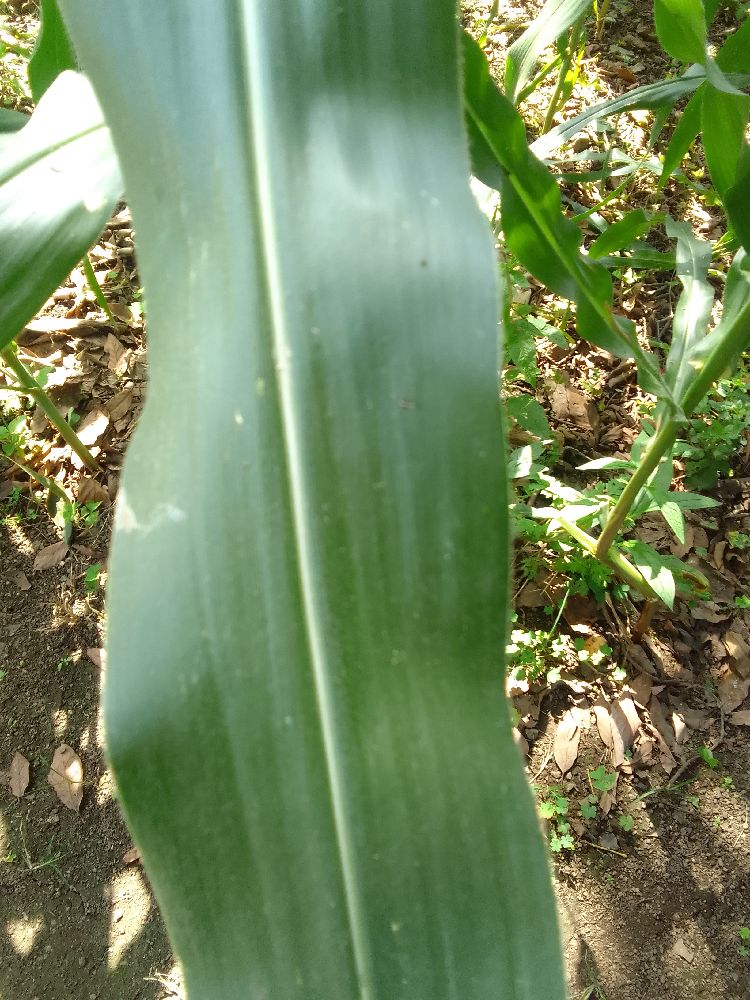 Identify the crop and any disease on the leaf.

maize, healthy
